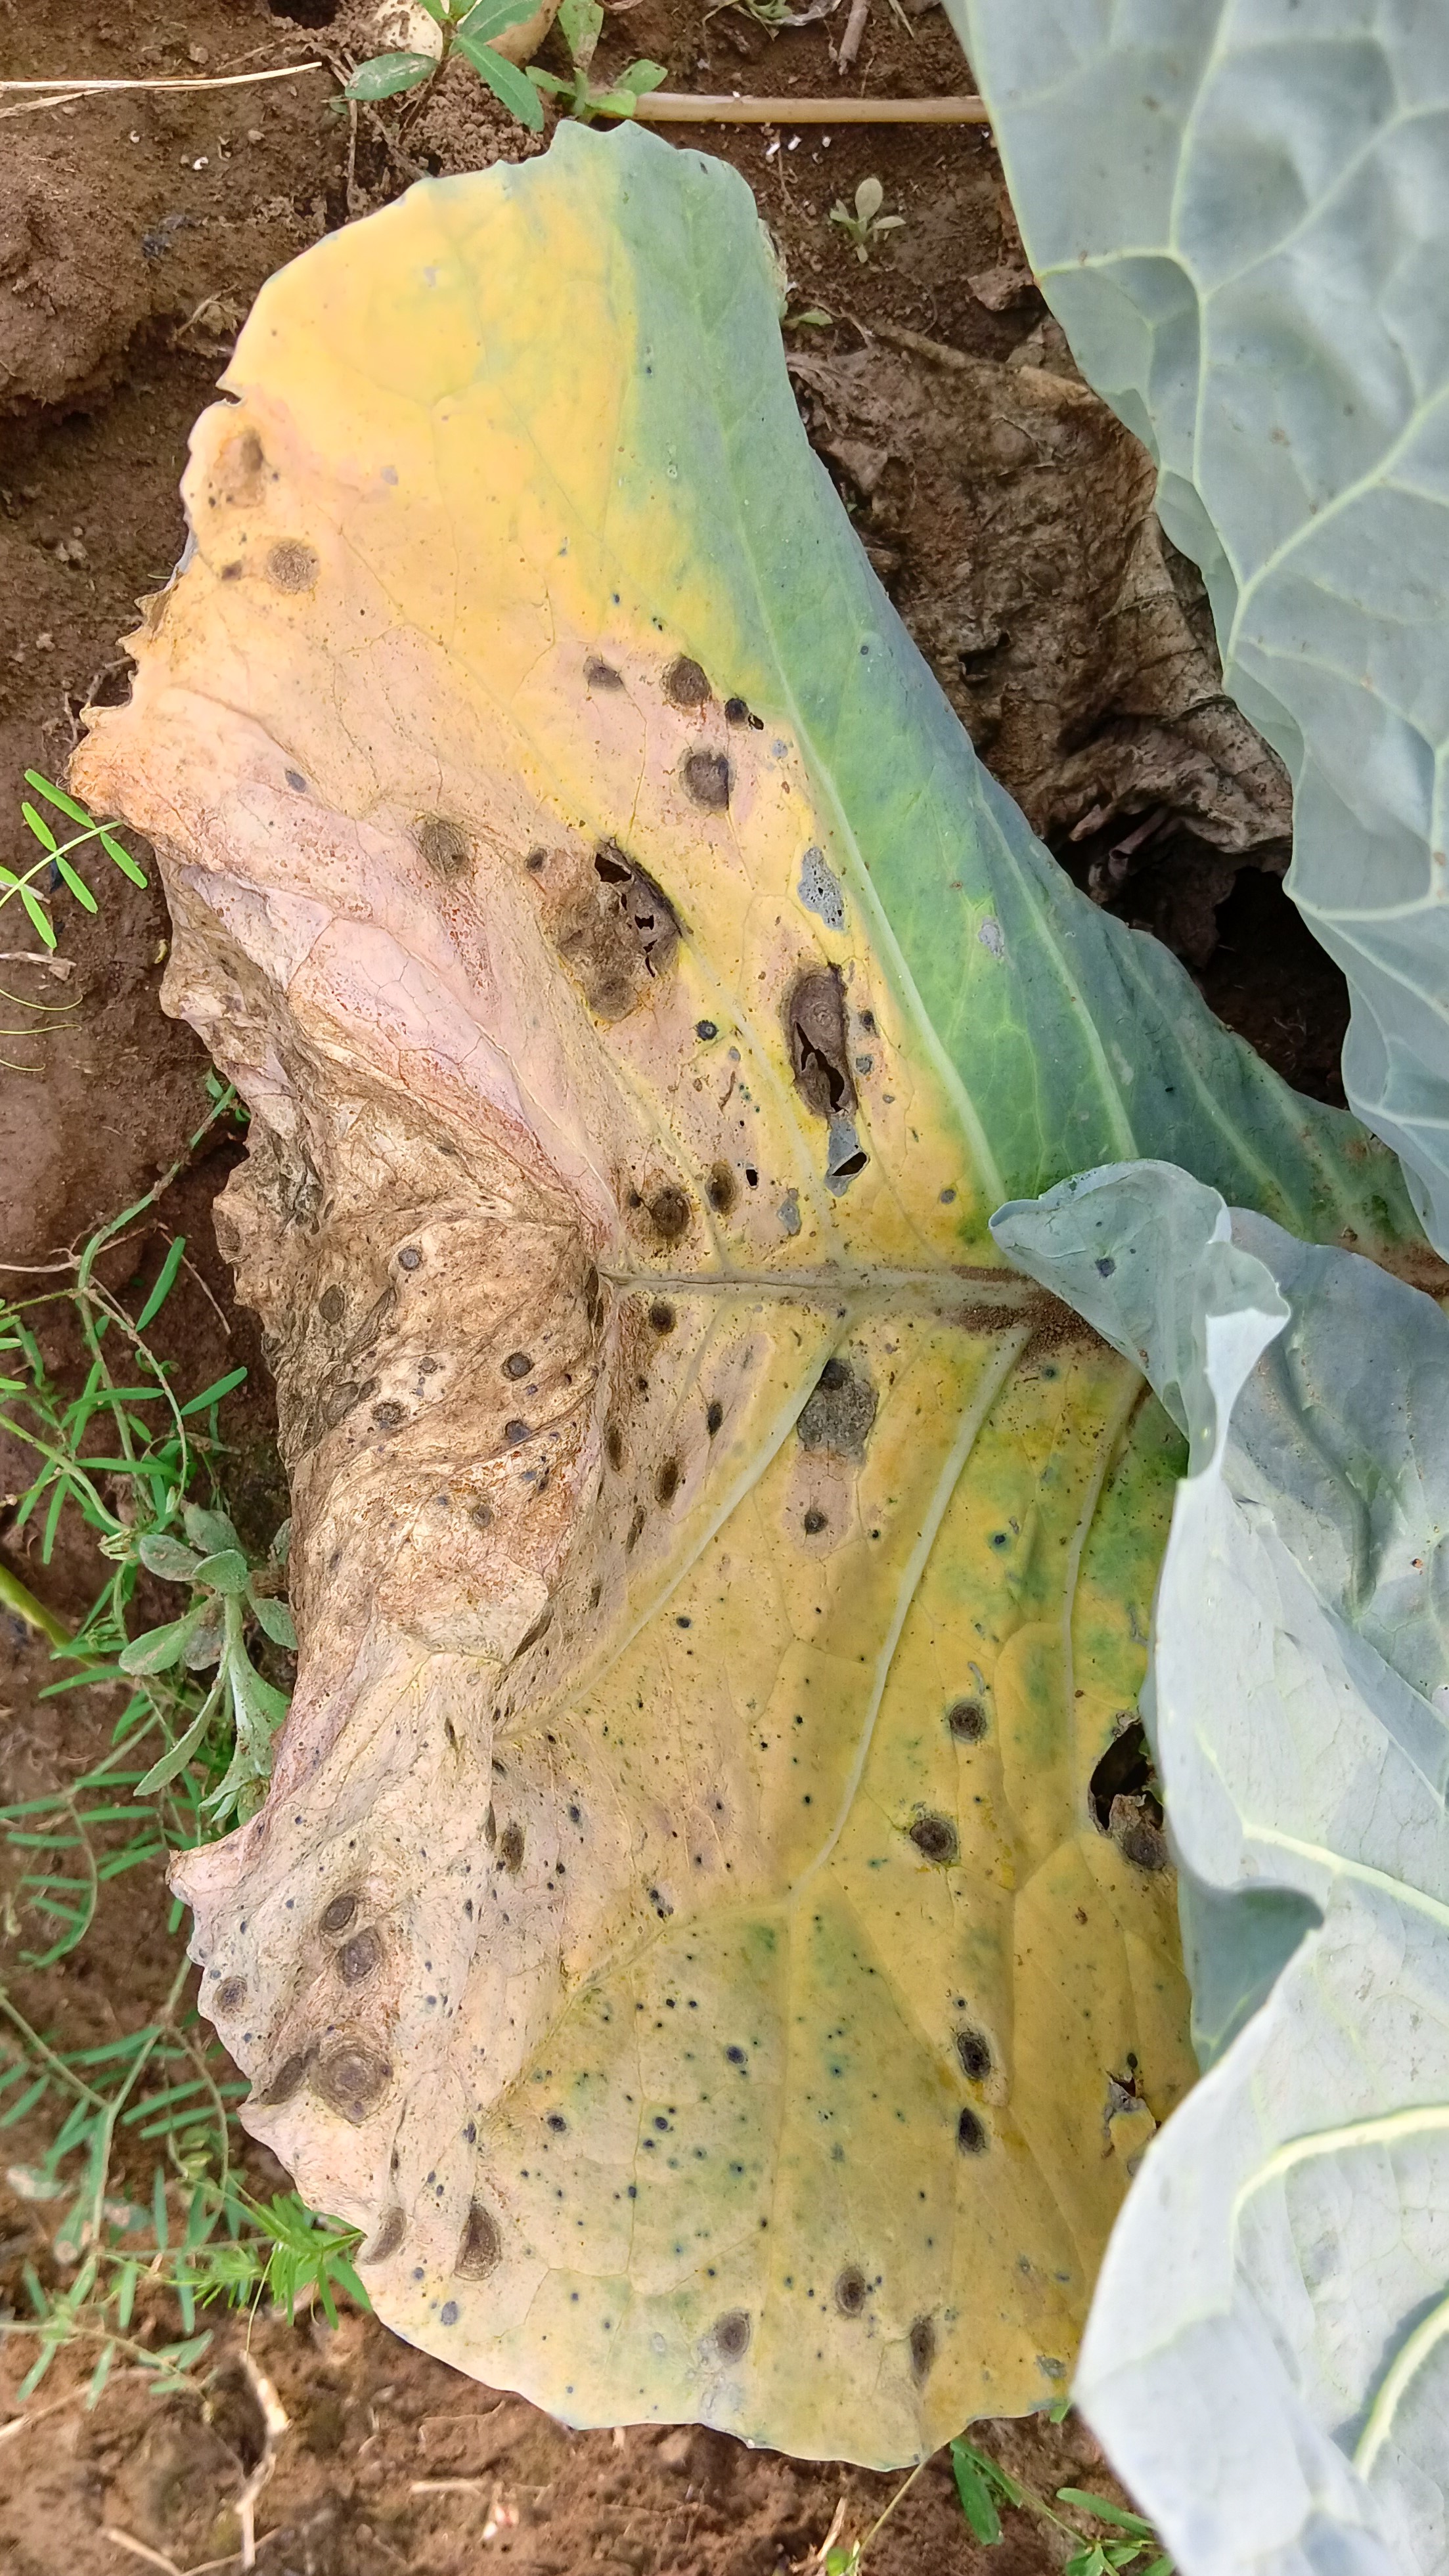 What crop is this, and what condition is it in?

cabbage, alternaria
